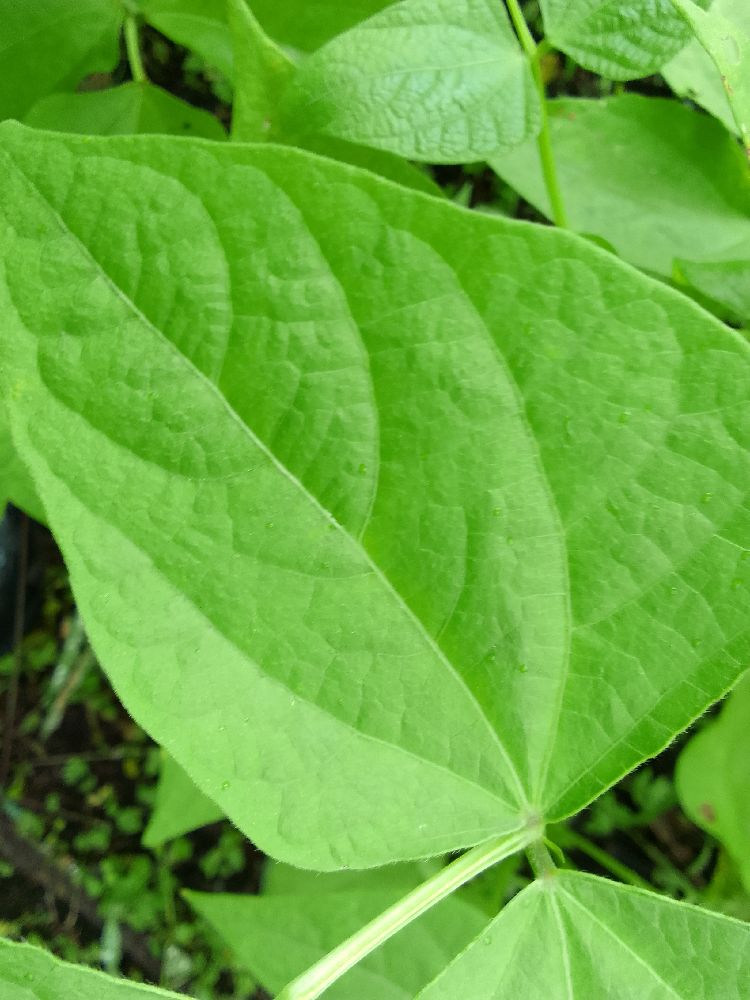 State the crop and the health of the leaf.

common bean, healthy
